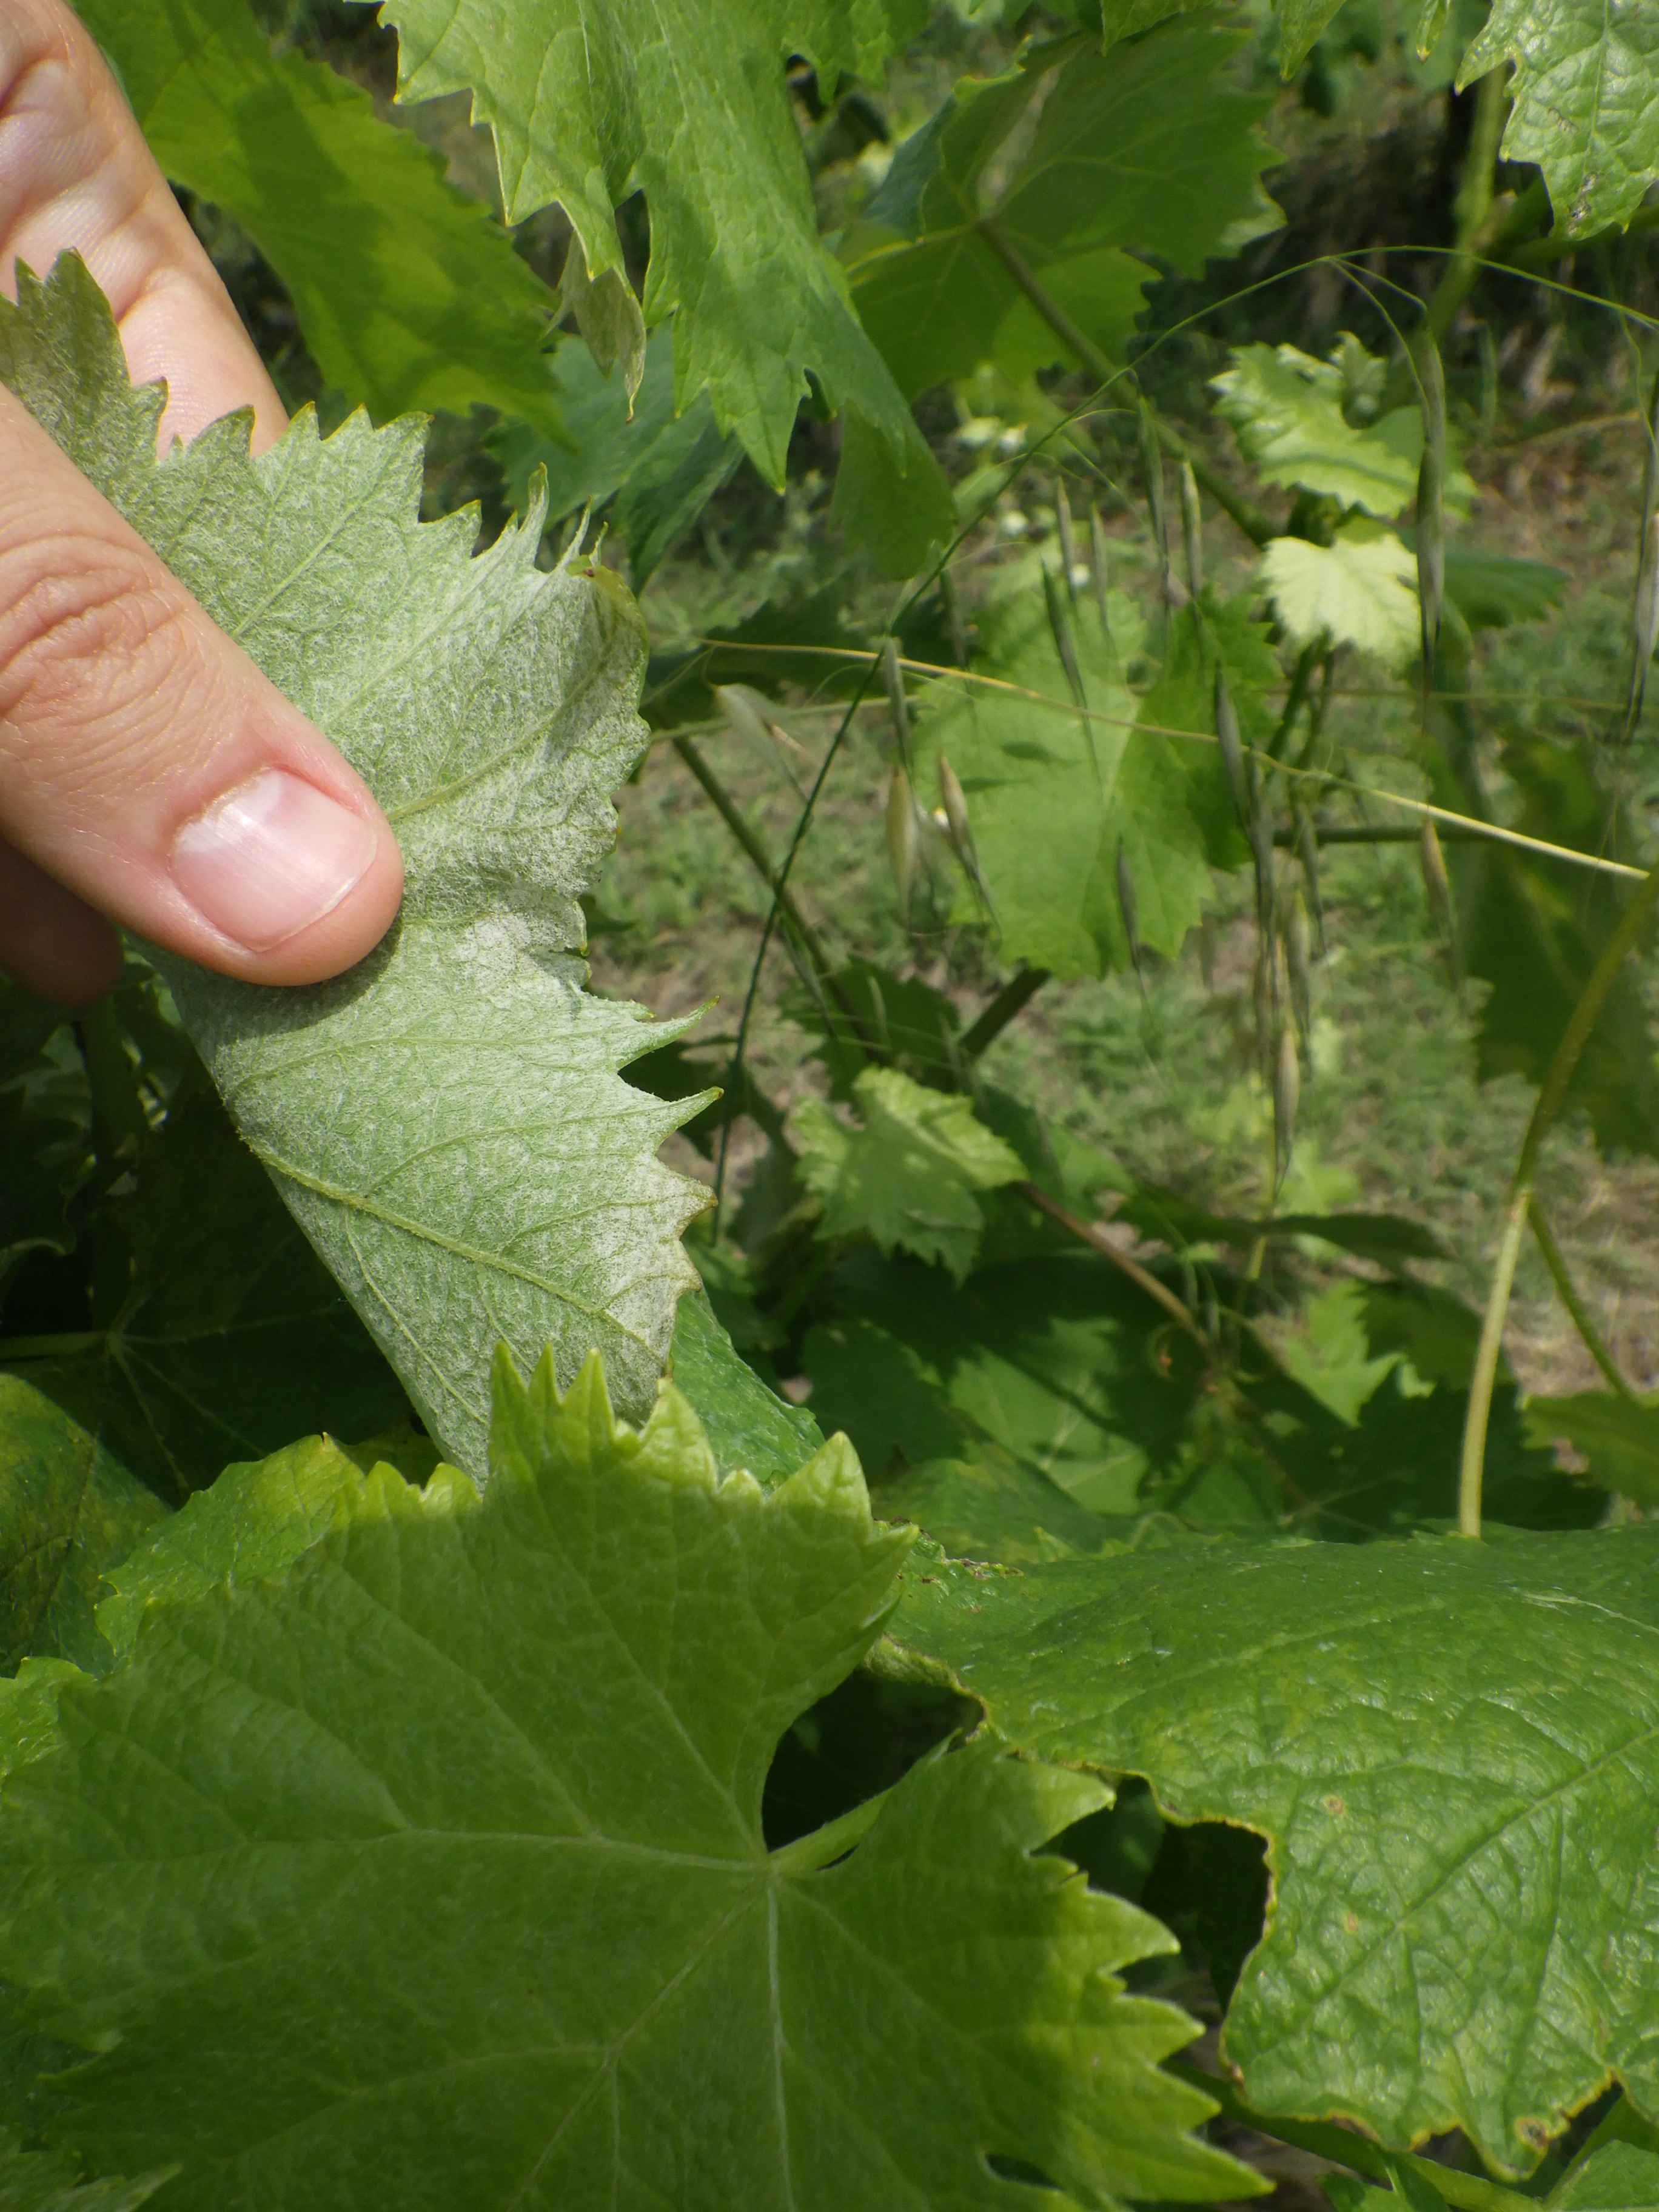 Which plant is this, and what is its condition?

grapevine, downy mildew, mechanical damage
